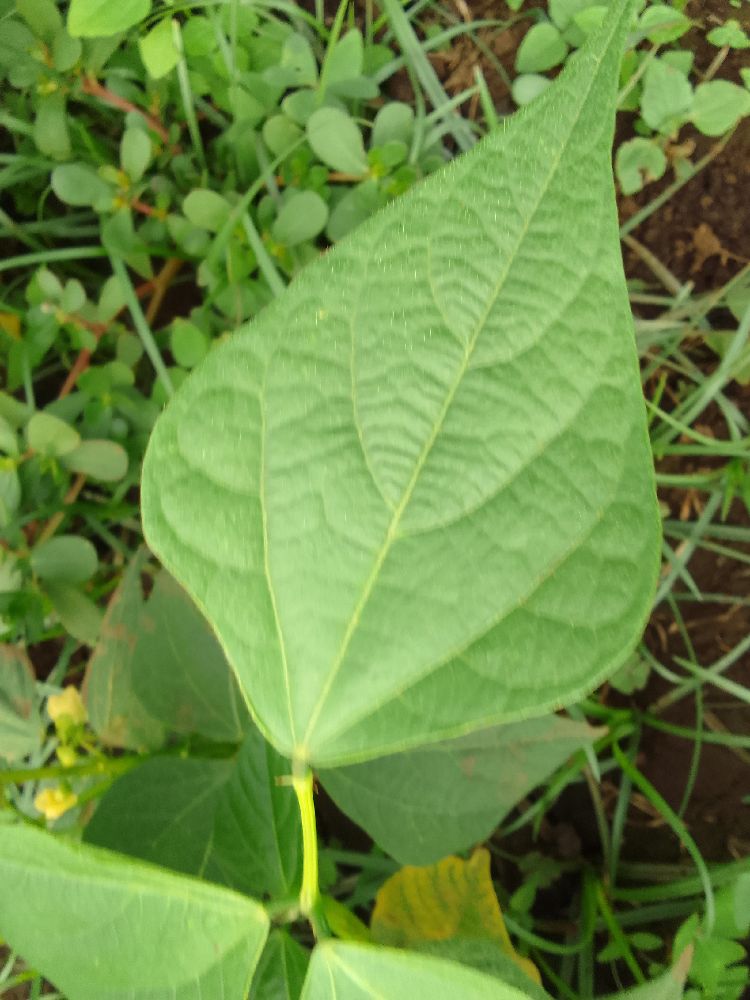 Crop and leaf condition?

common bean, healthy
